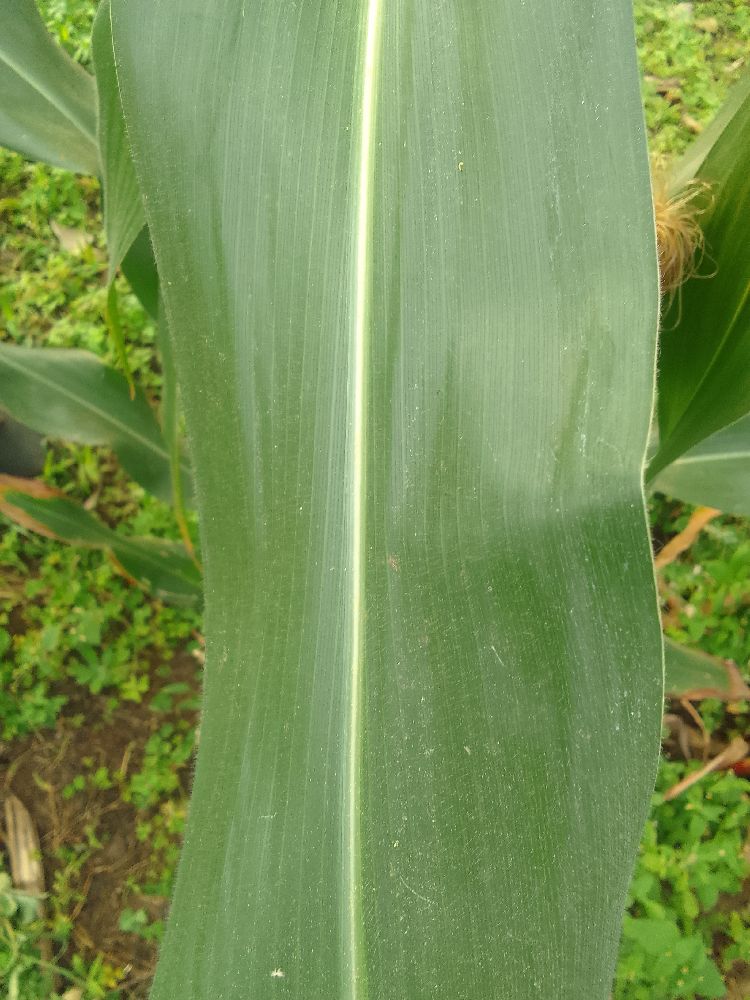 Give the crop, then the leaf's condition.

maize, healthy
